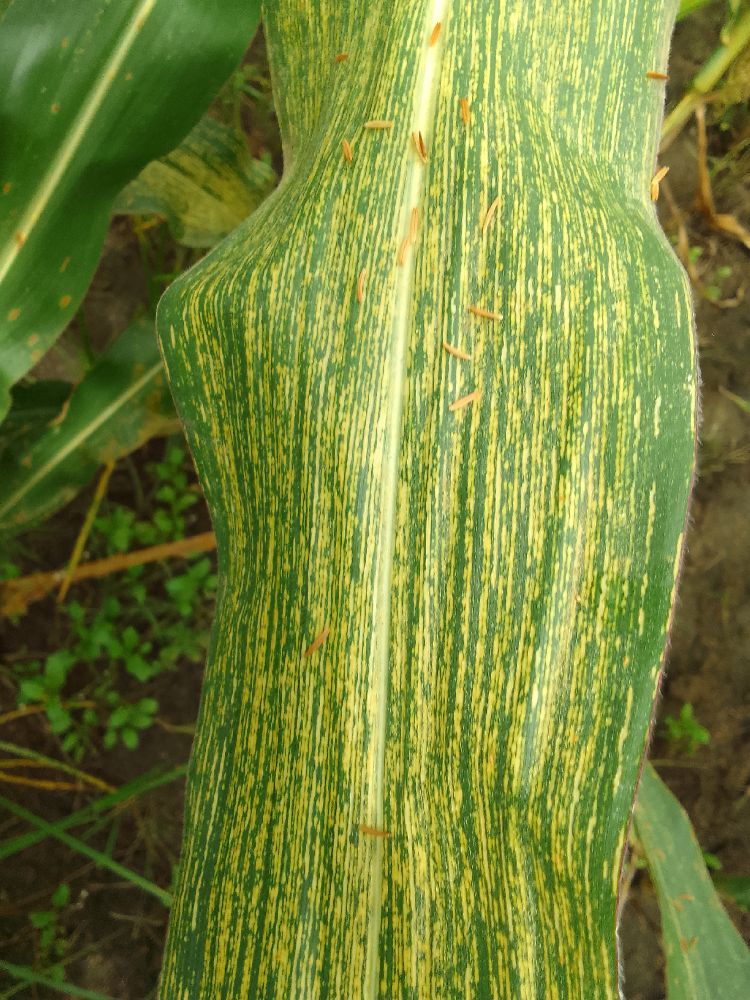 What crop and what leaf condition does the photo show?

maize, maize streak virus
